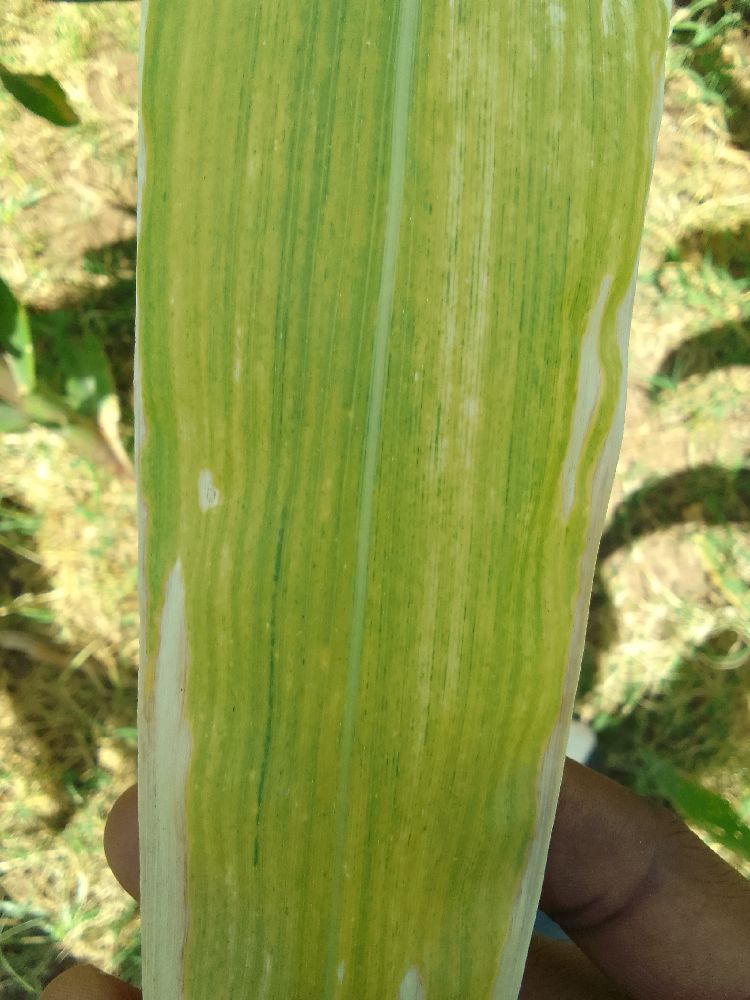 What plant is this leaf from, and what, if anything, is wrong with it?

maize, maize lethal necrosis
